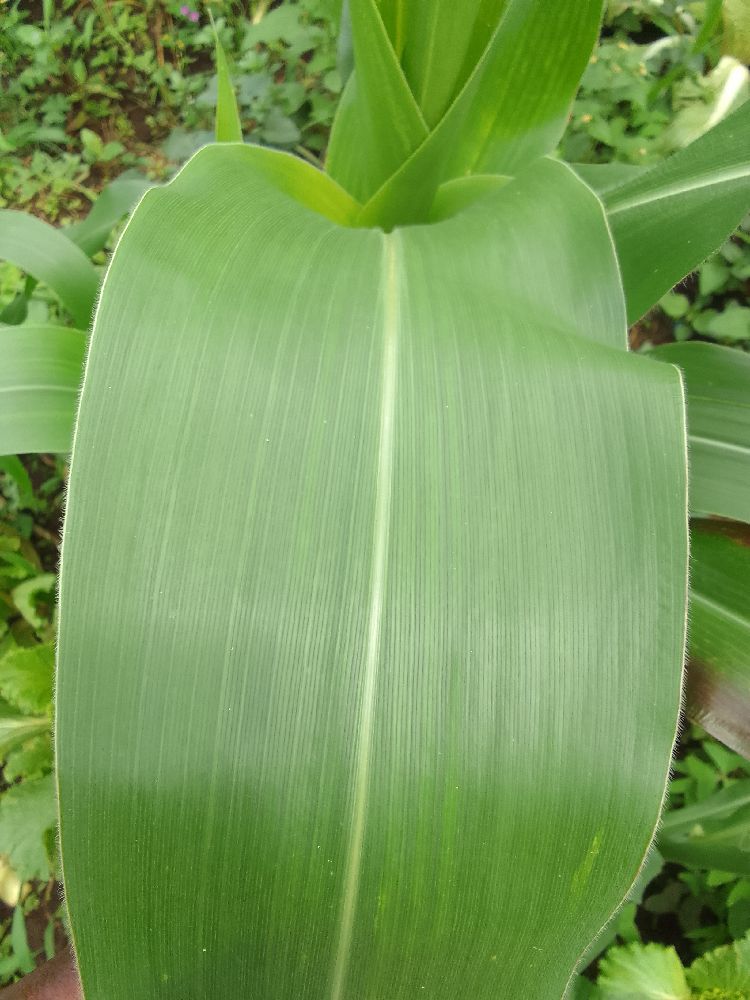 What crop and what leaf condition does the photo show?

maize, maize streak virus
